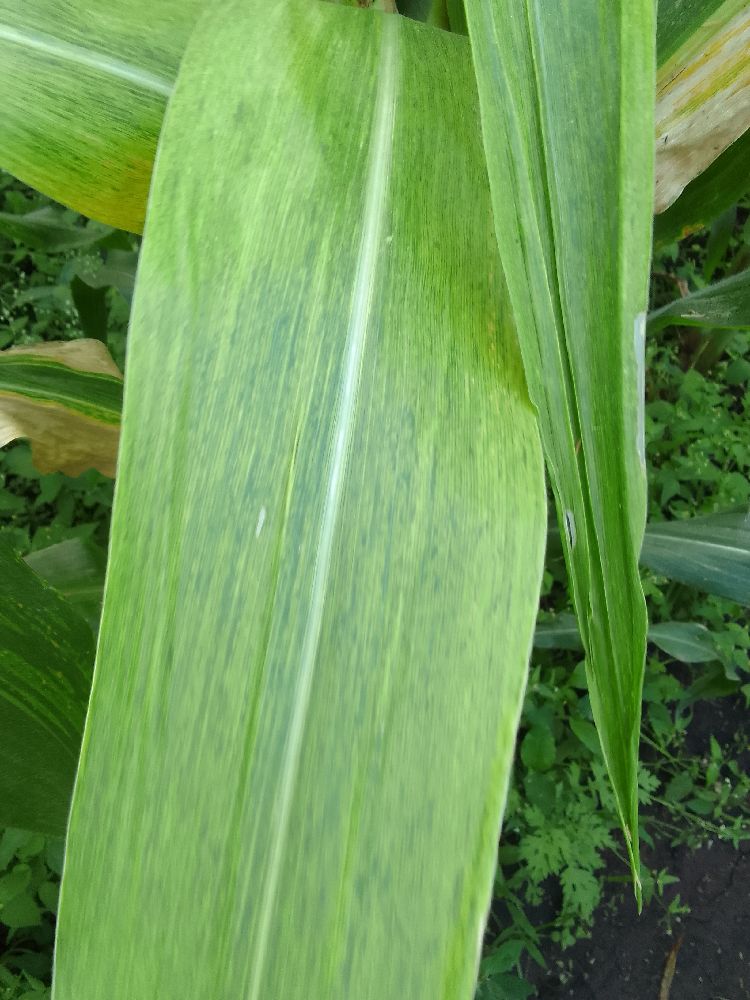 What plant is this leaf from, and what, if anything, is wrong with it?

maize, maize lethal necrosis
